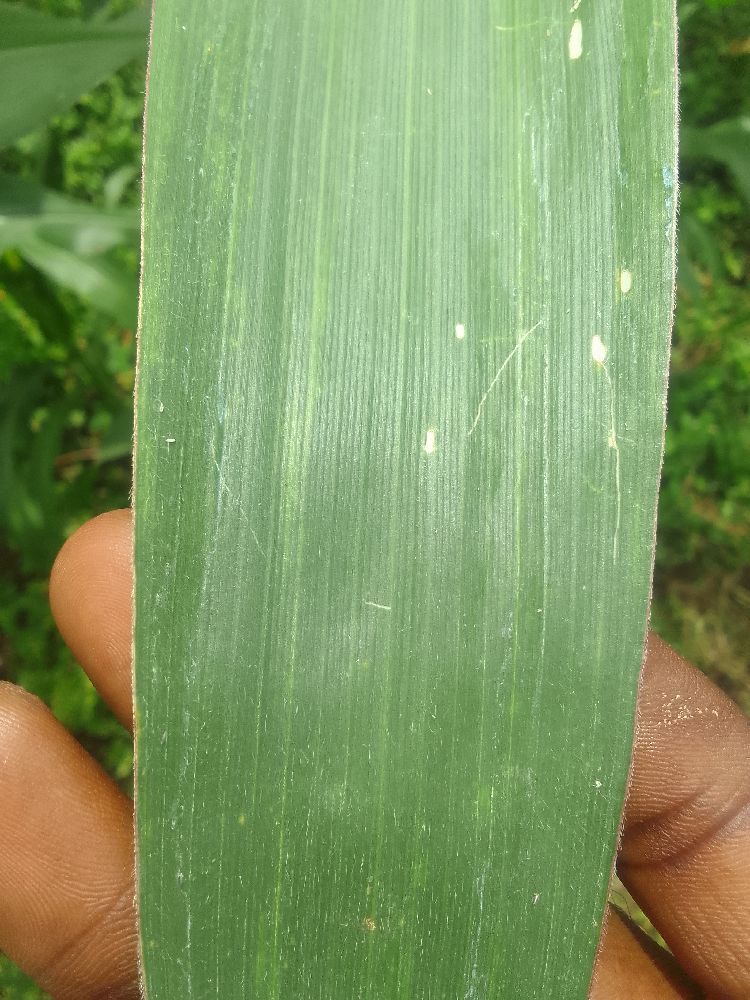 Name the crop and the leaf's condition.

maize, healthy
